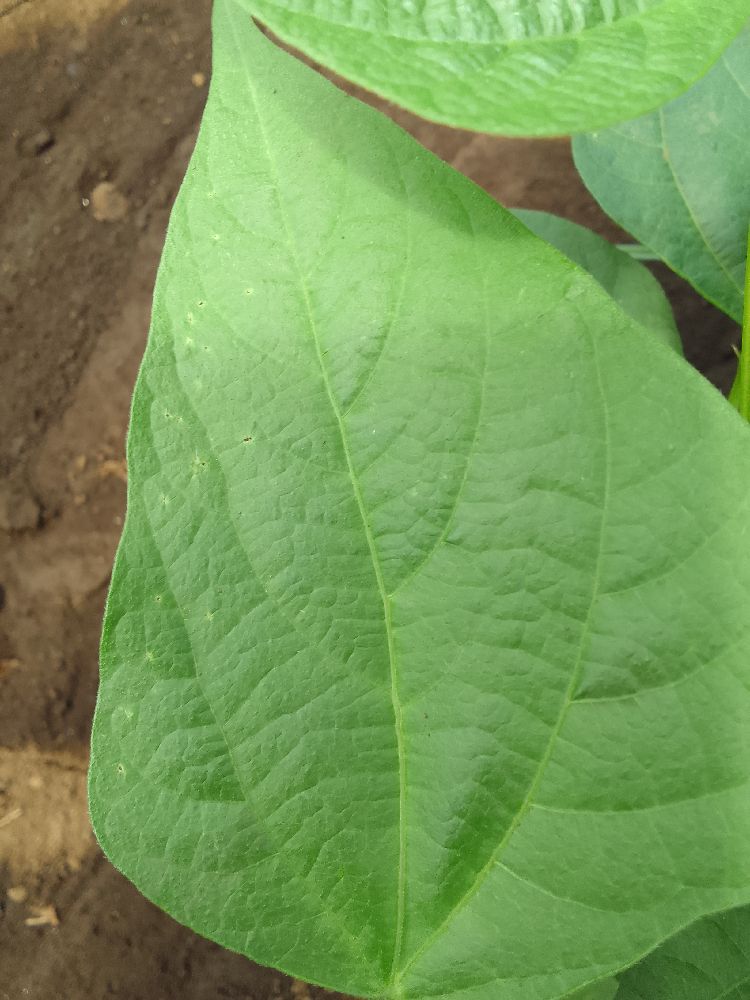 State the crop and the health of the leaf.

common bean, healthy
